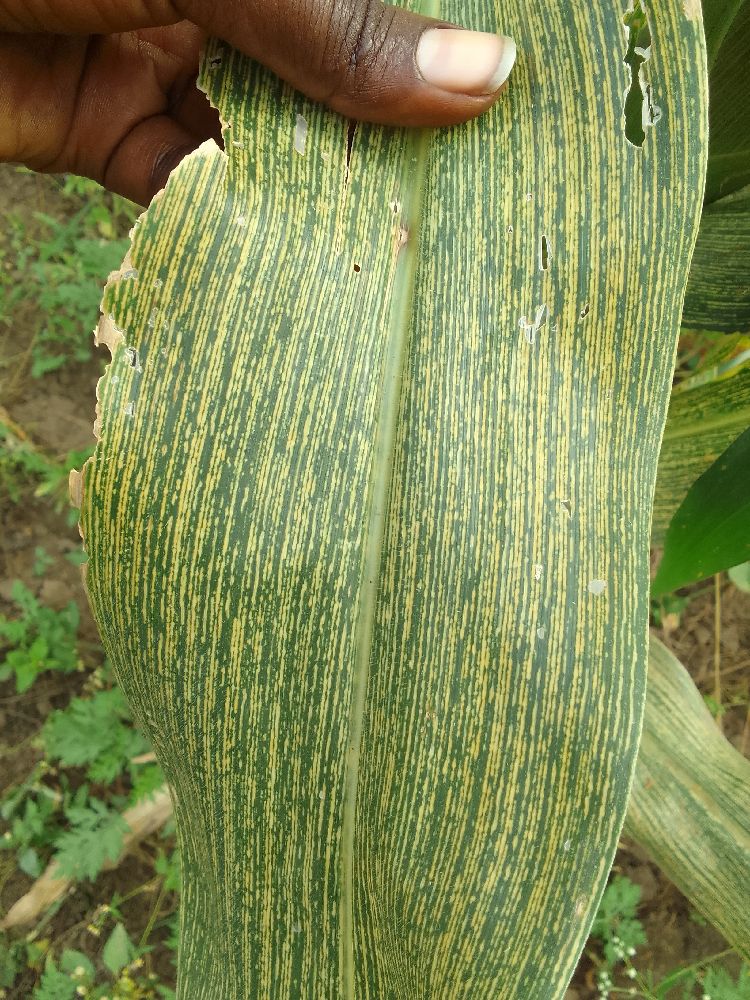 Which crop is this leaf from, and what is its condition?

maize, maize streak virus
